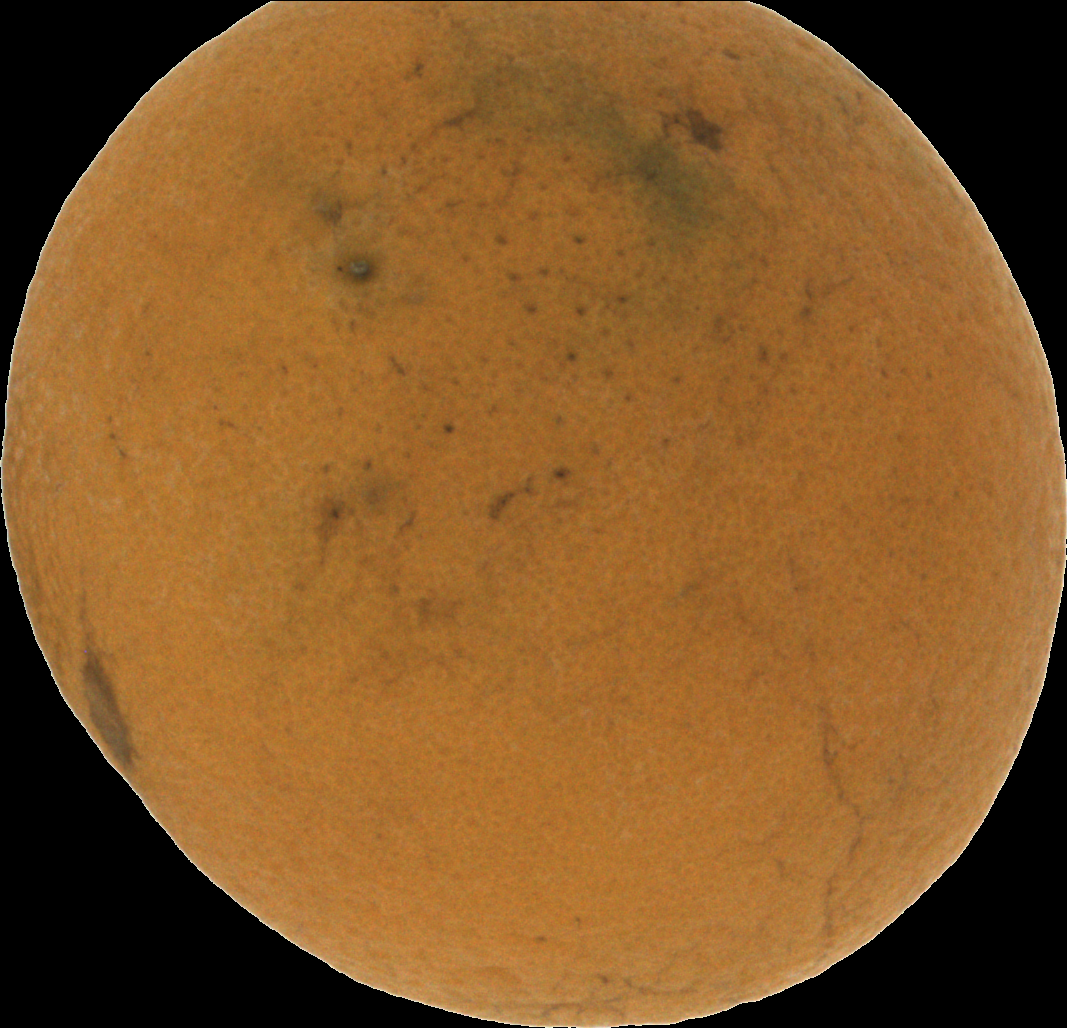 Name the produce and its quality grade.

orange, bad
